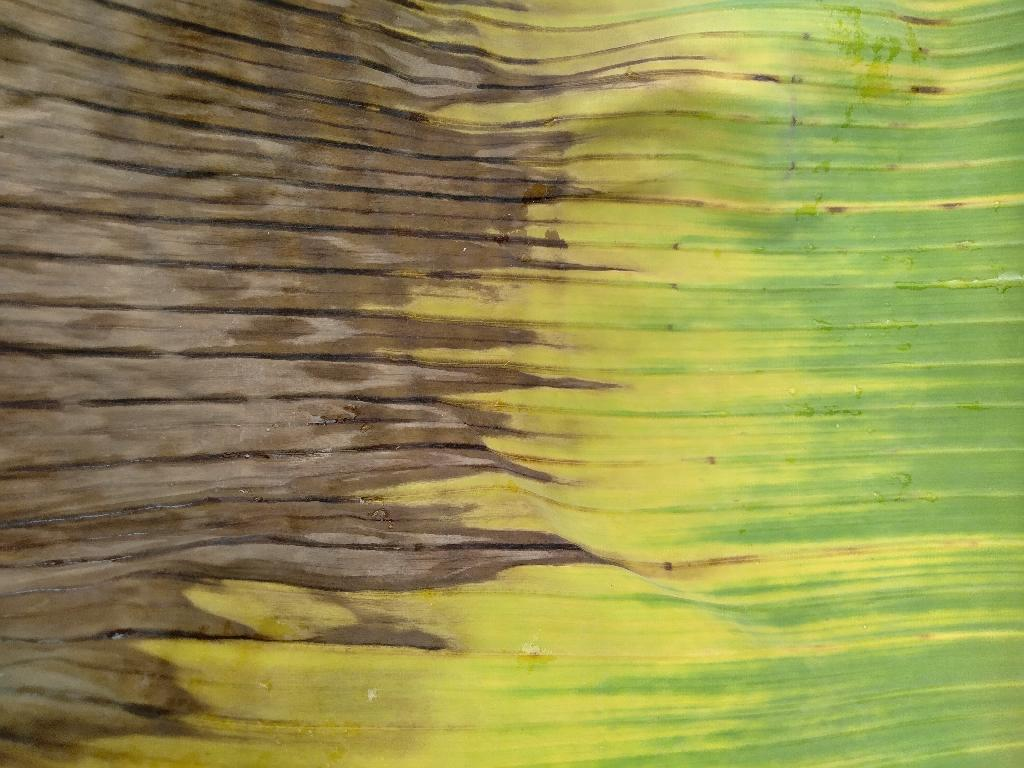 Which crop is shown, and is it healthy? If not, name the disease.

banana, fusarium wilt race 1
